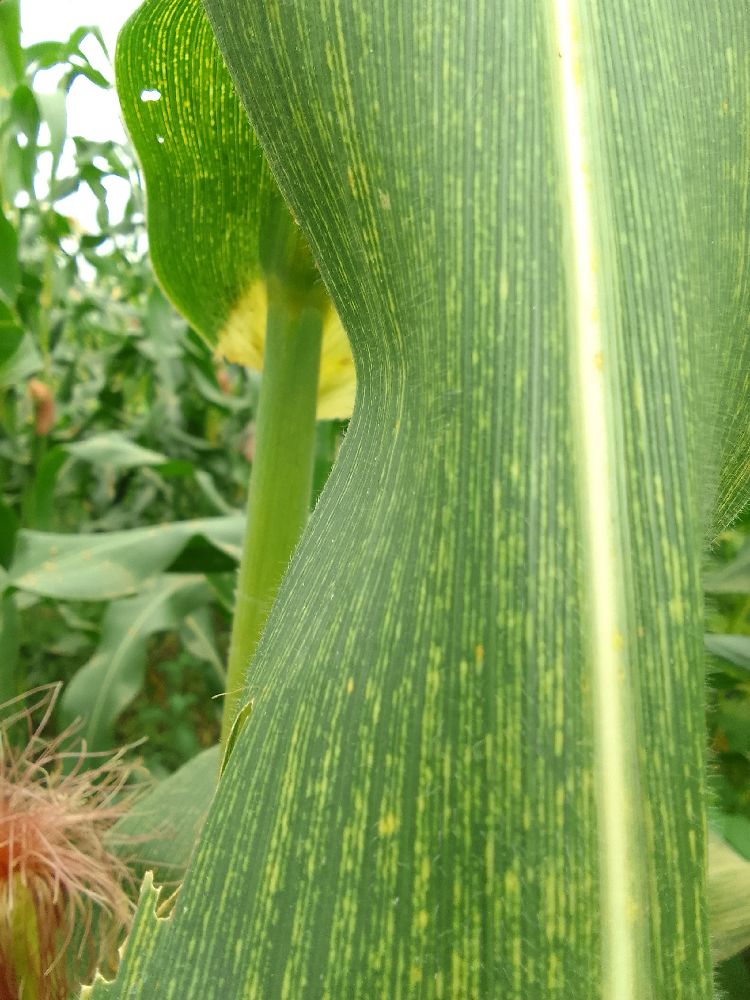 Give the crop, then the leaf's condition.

maize, maize streak virus
